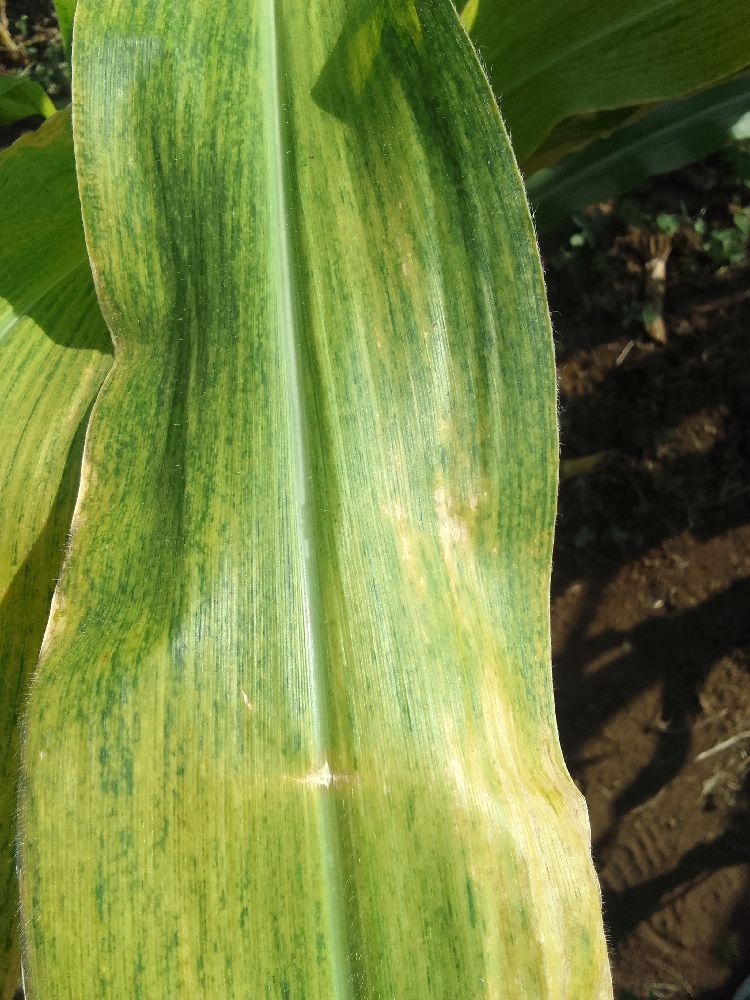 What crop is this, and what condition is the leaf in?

maize, maize lethal necrosis
